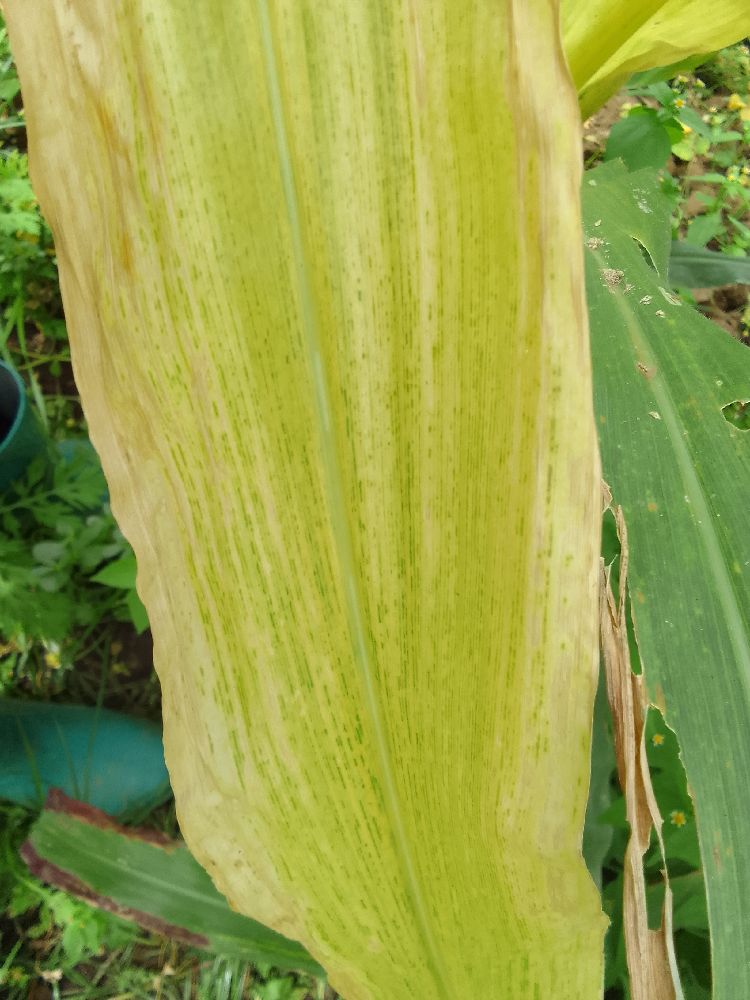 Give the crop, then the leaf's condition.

maize, maize lethal necrosis
